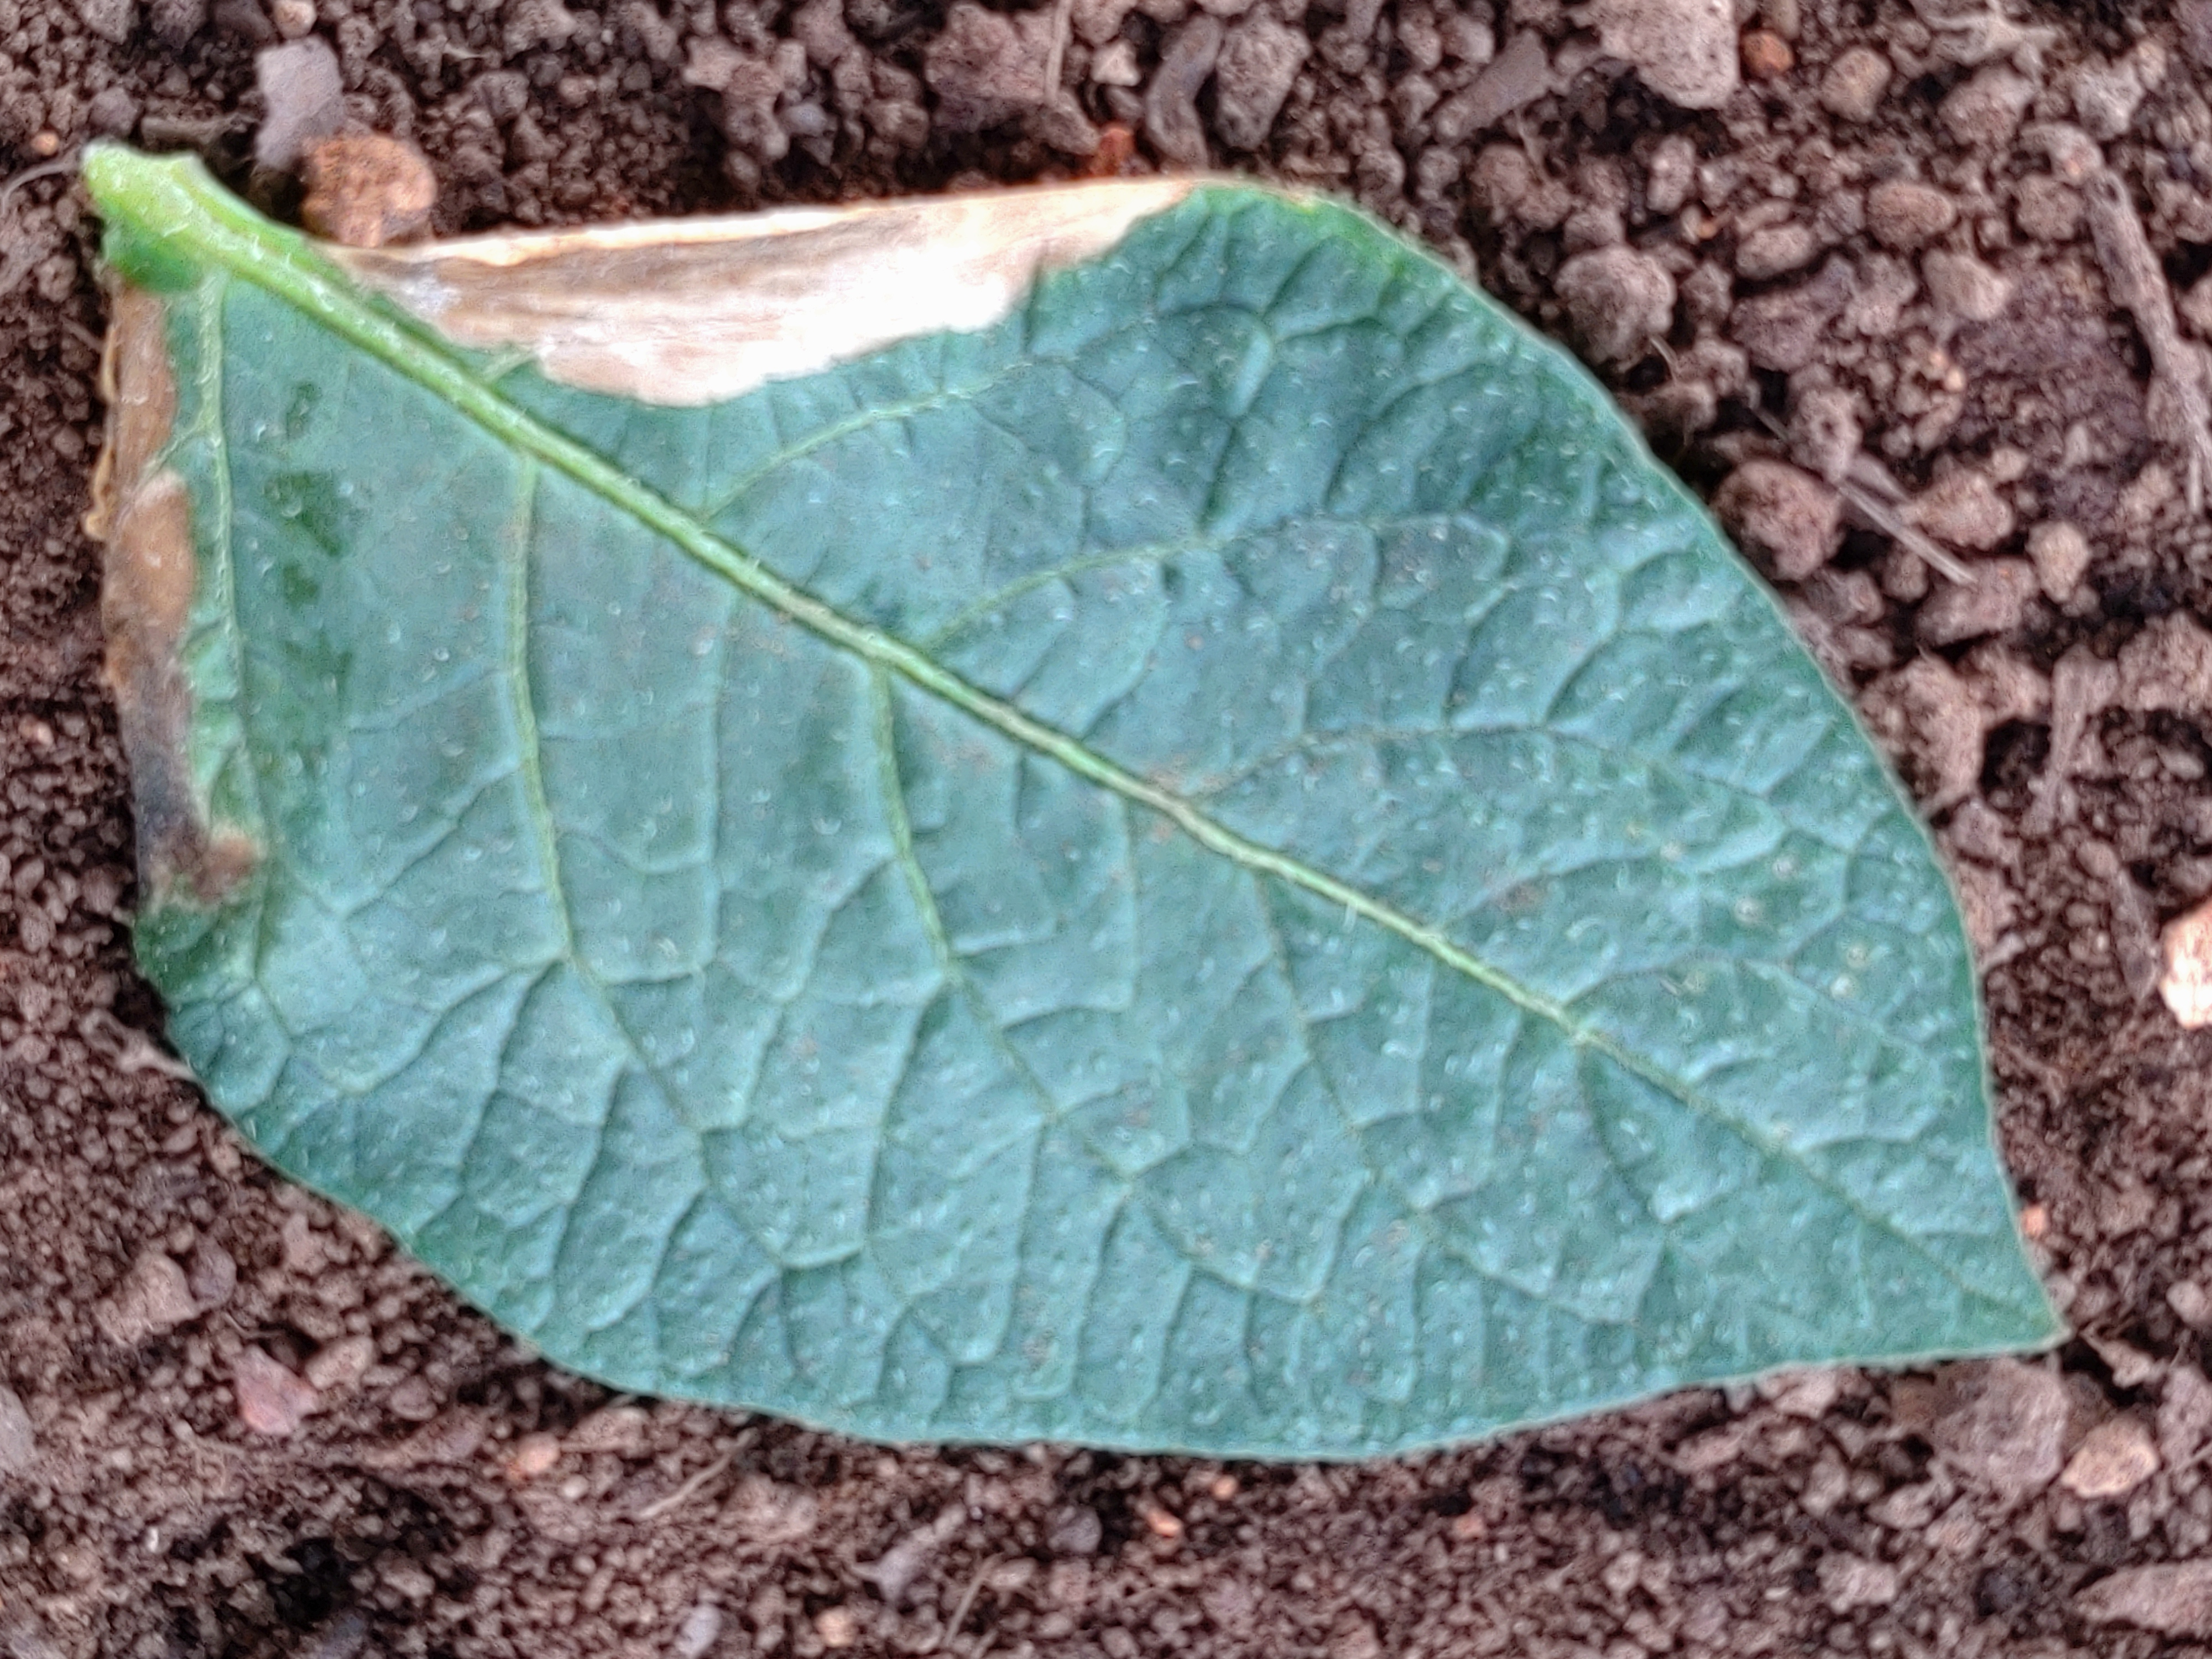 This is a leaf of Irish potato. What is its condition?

early blight
